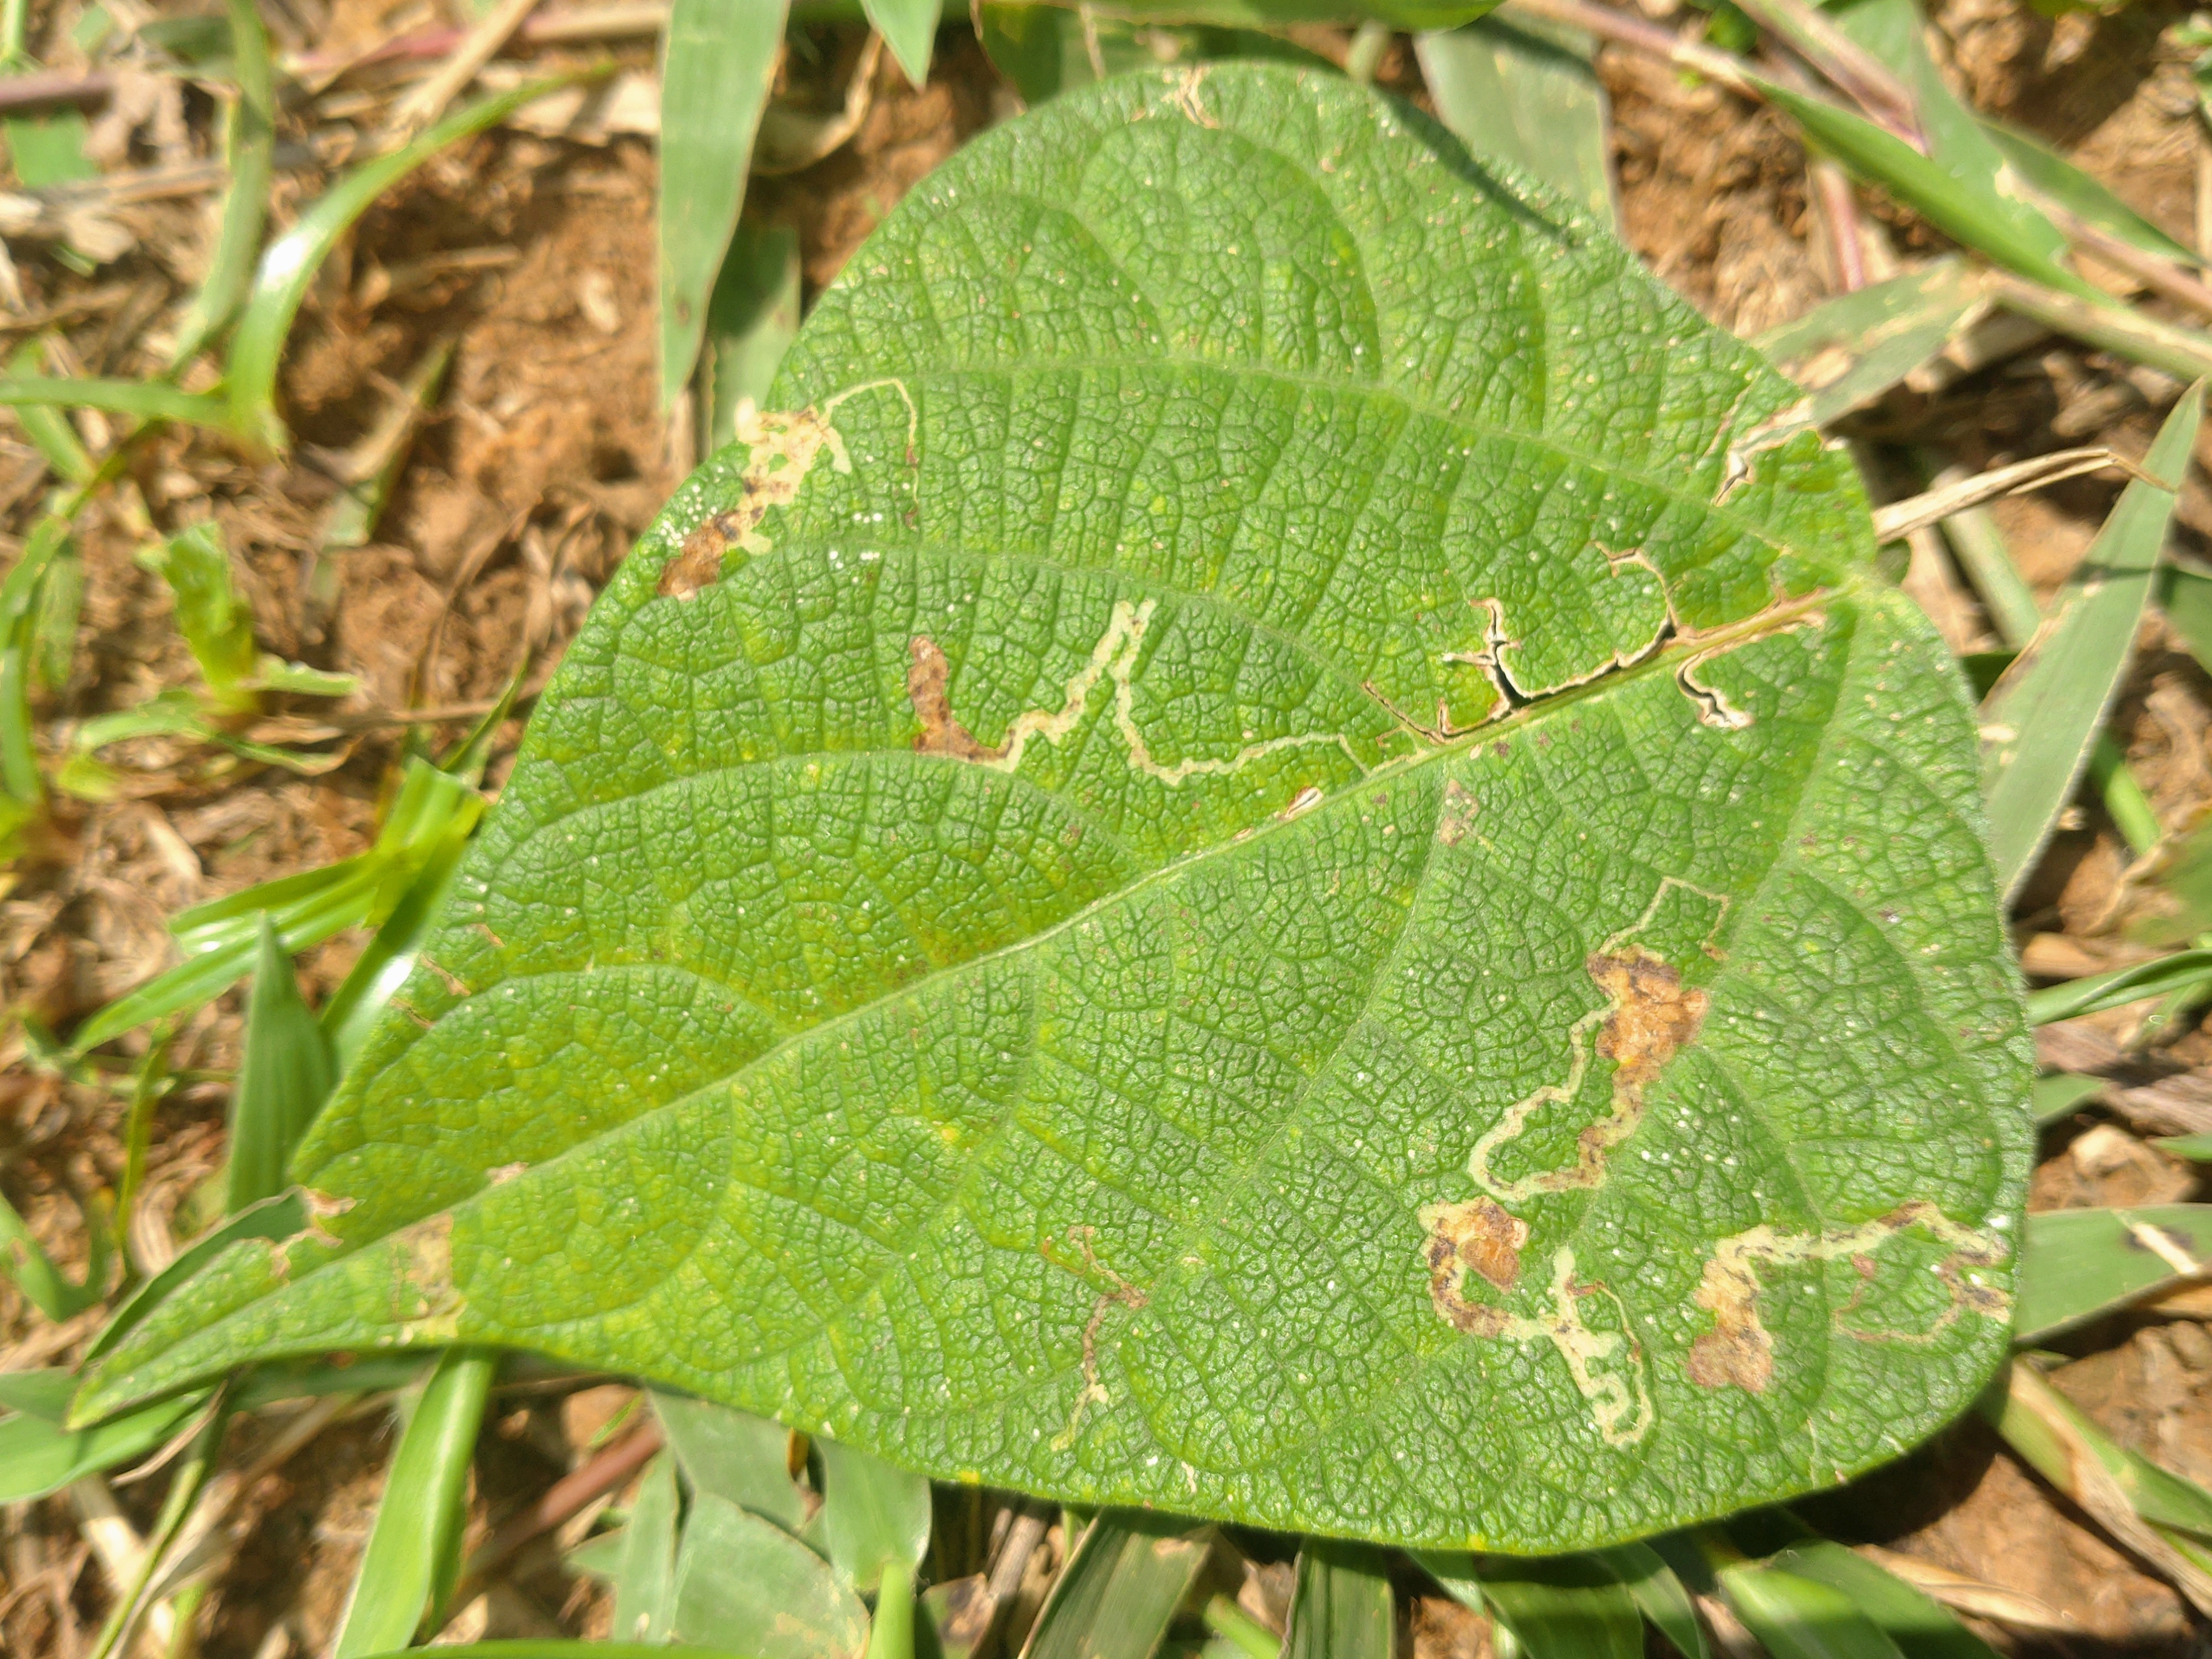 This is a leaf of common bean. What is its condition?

anthracnose
